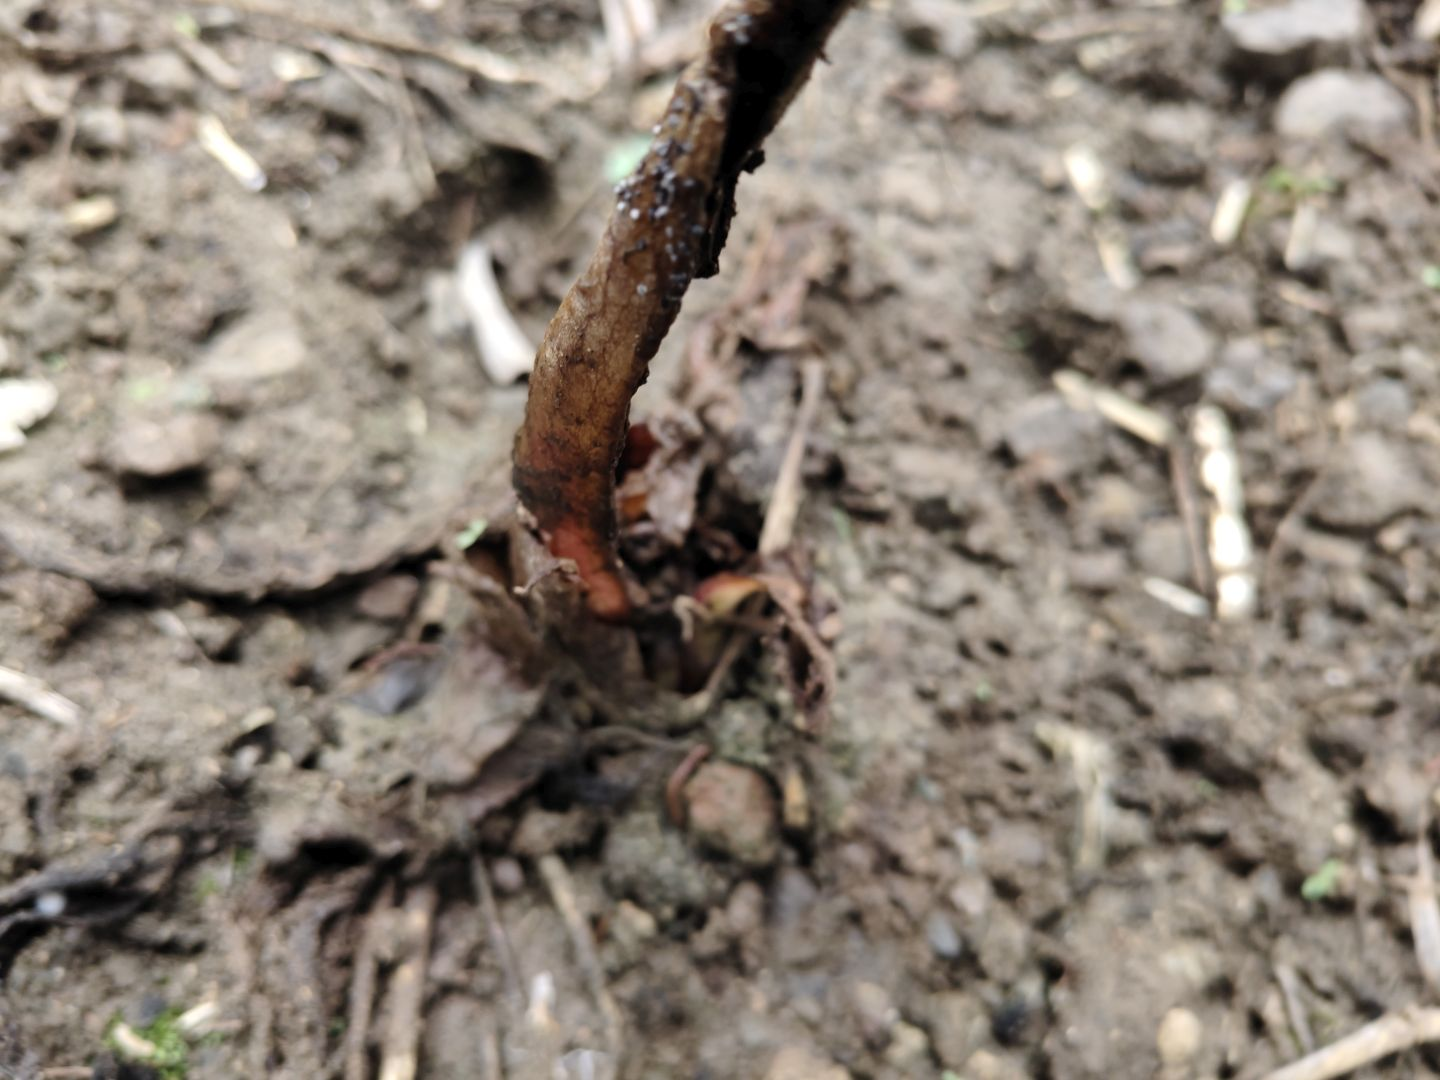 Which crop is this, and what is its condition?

taro, root rot
